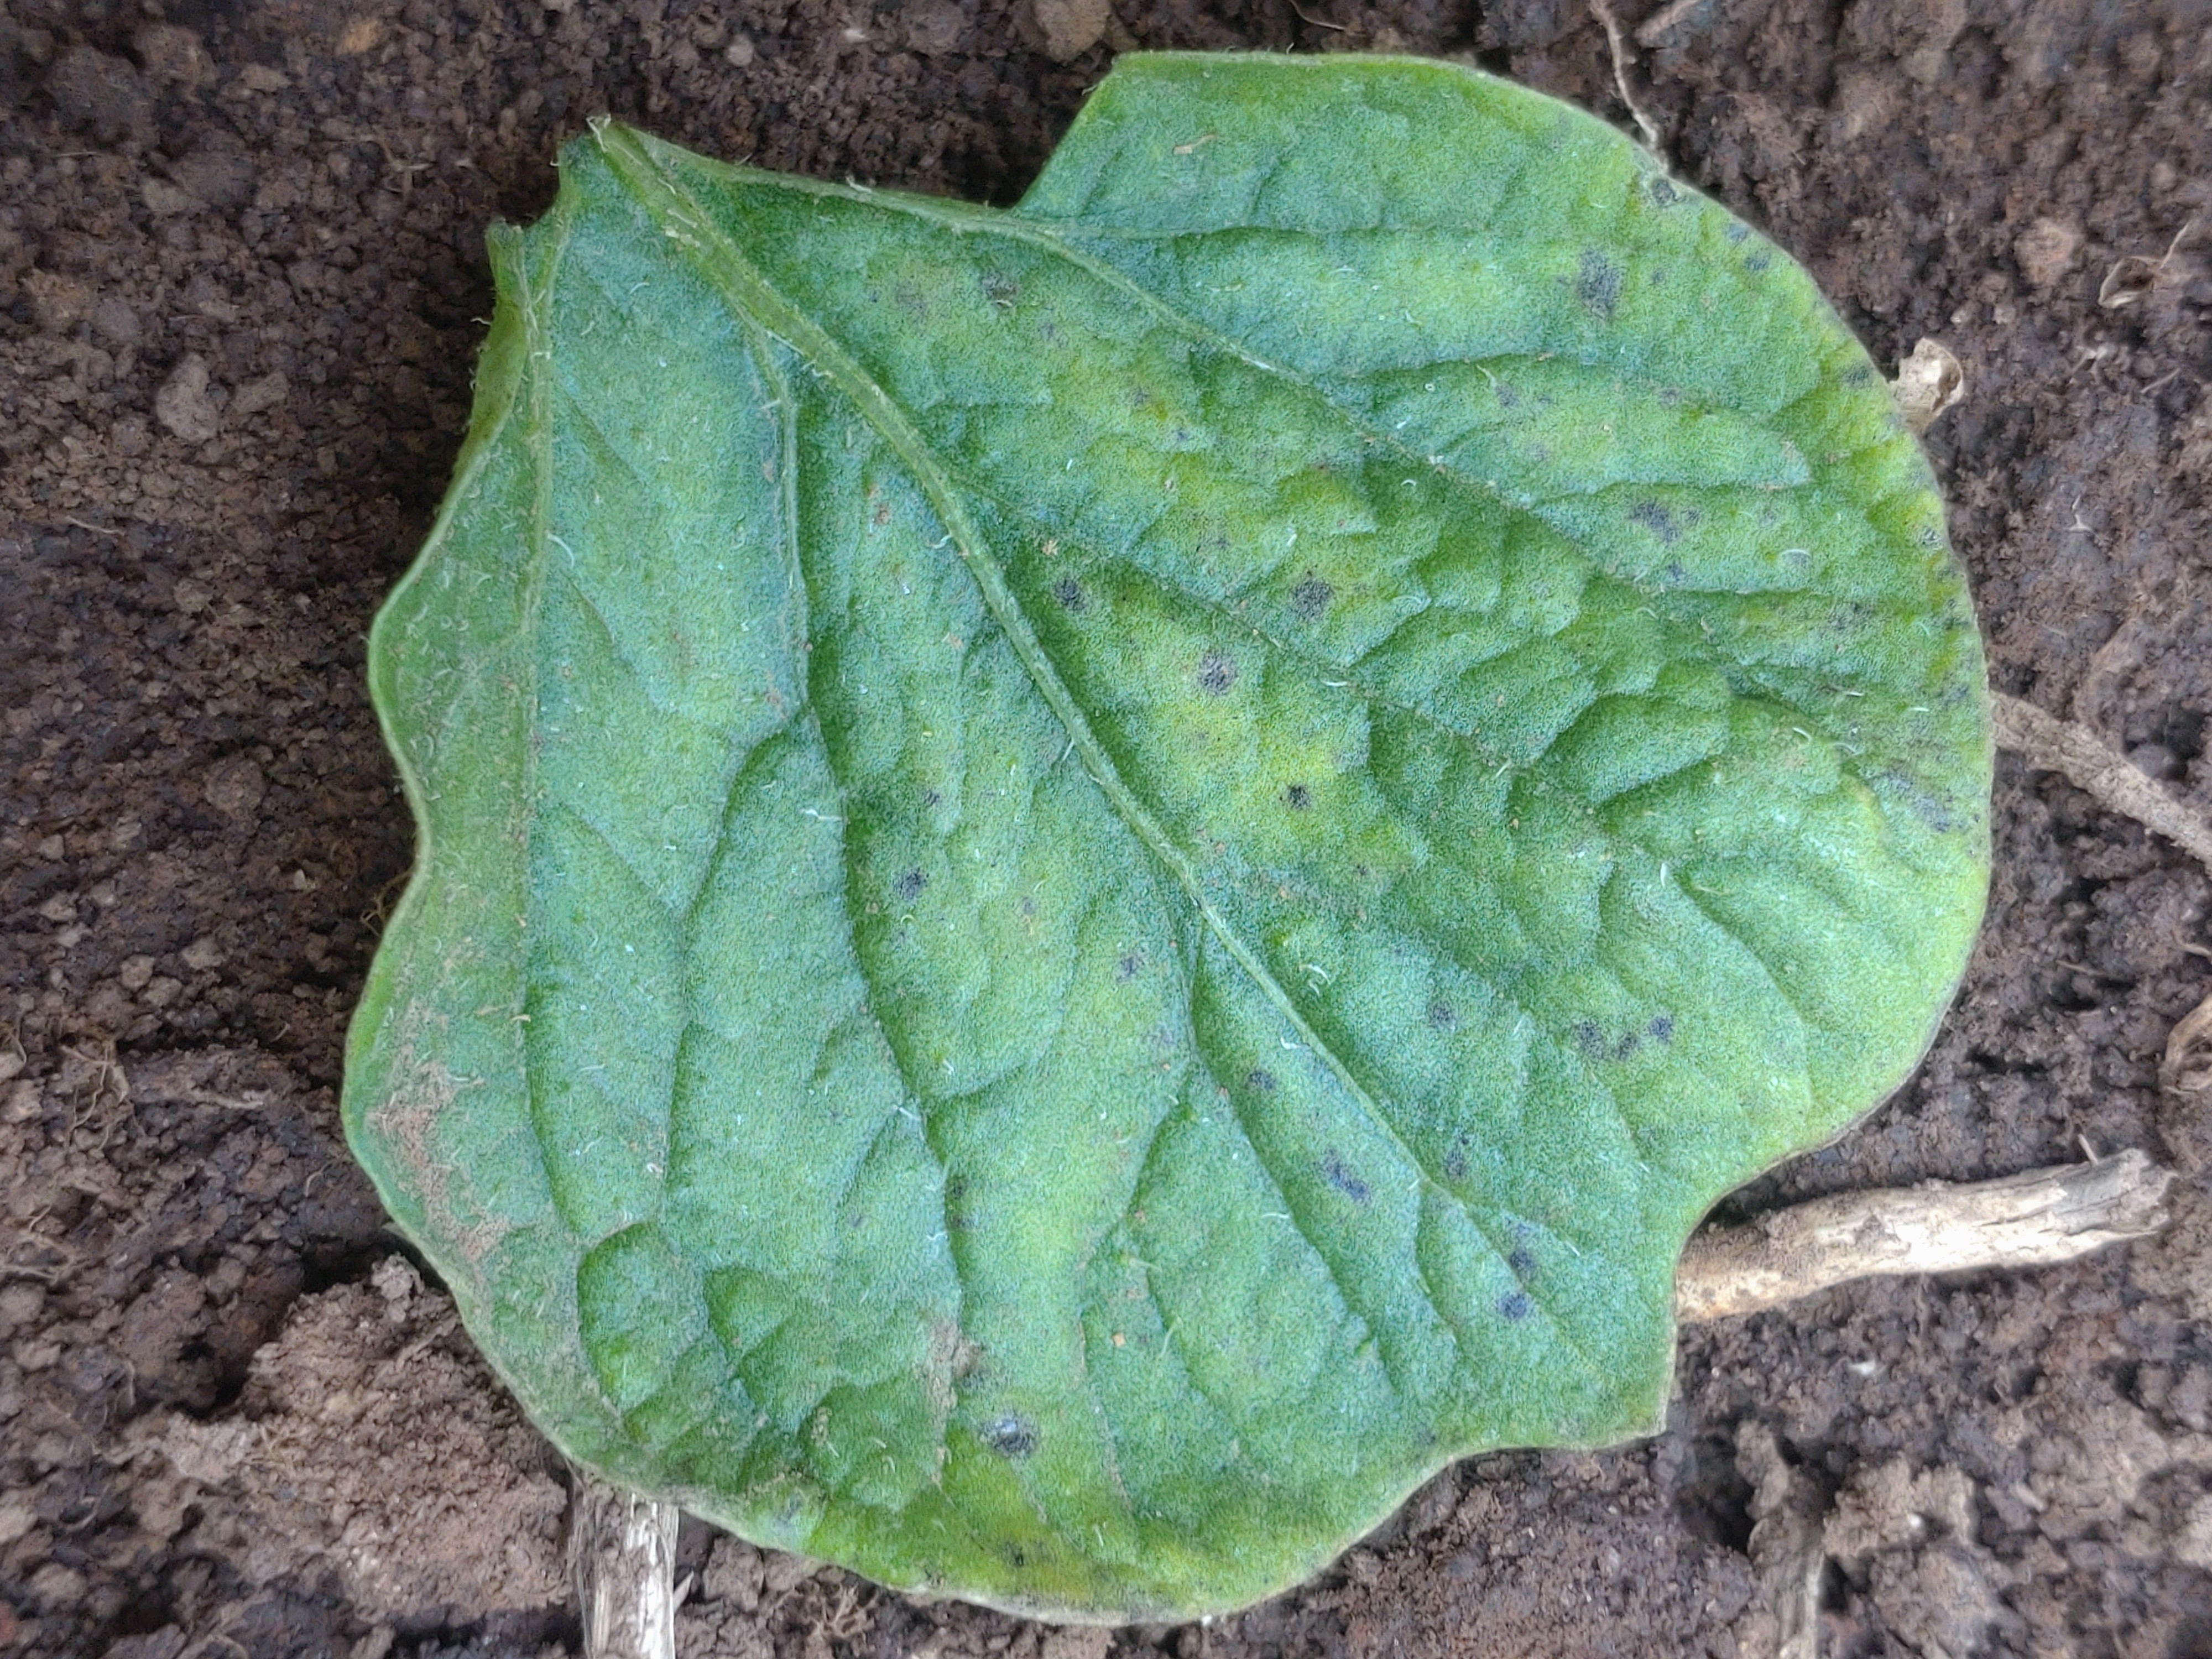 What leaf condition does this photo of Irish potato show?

late blight
